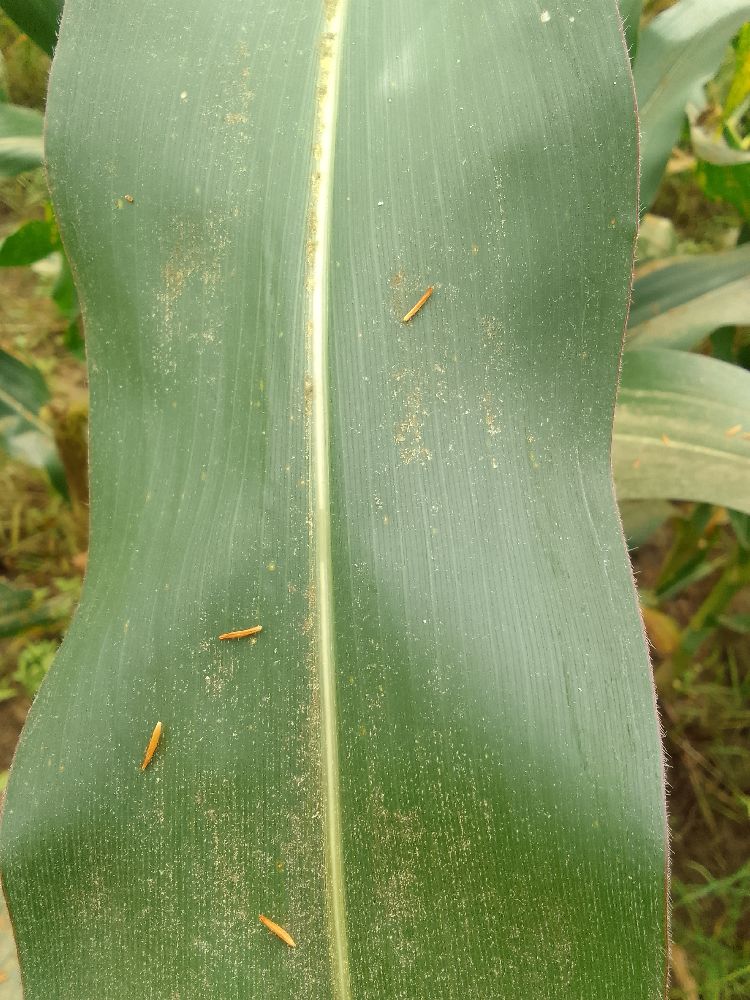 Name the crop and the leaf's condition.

maize, healthy
